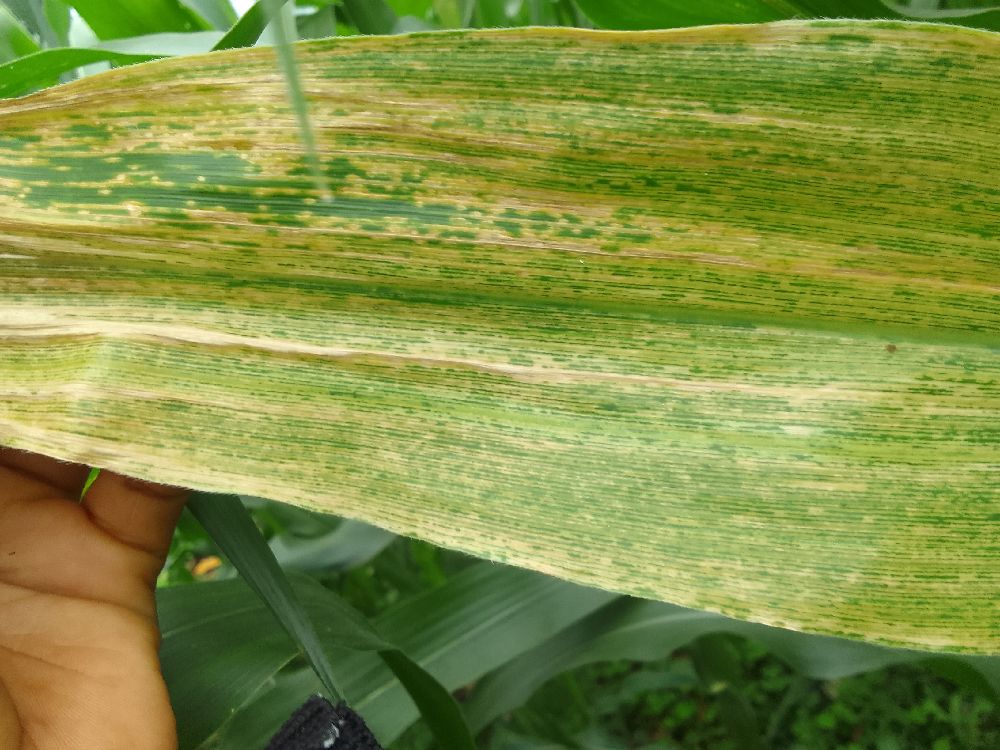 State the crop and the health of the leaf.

maize, maize lethal necrosis
